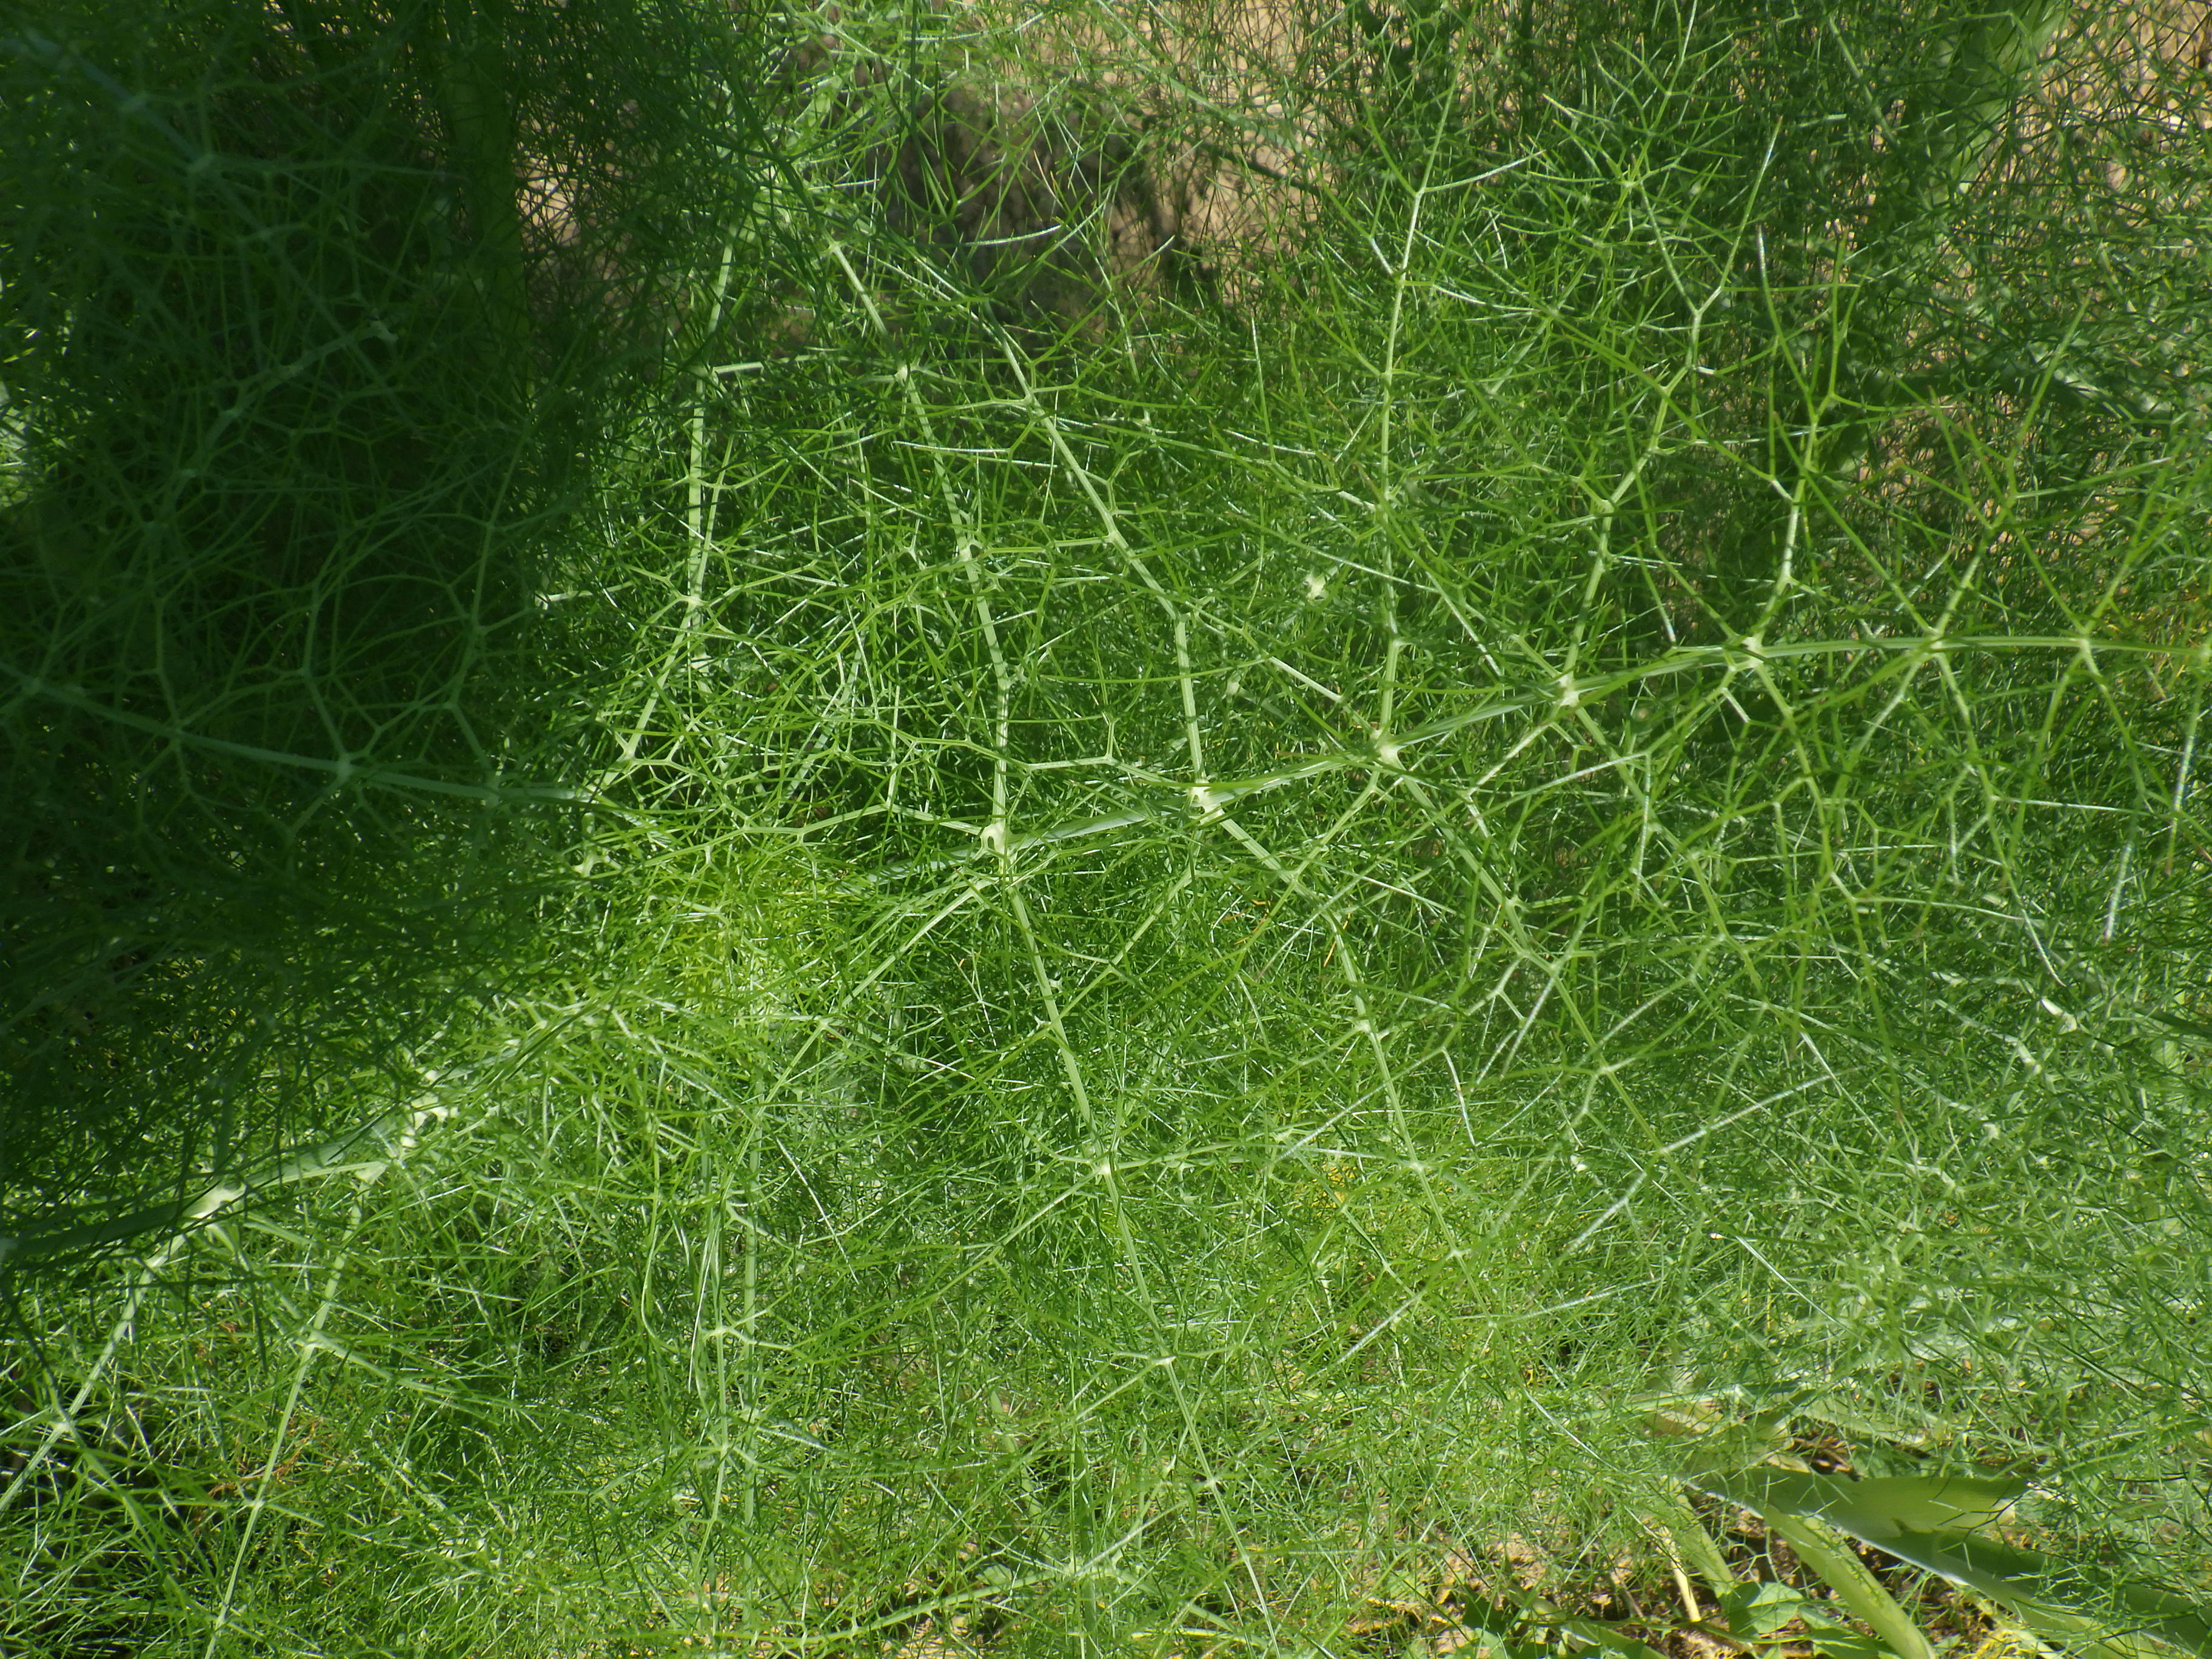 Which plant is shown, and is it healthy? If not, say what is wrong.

fennel, healthy
